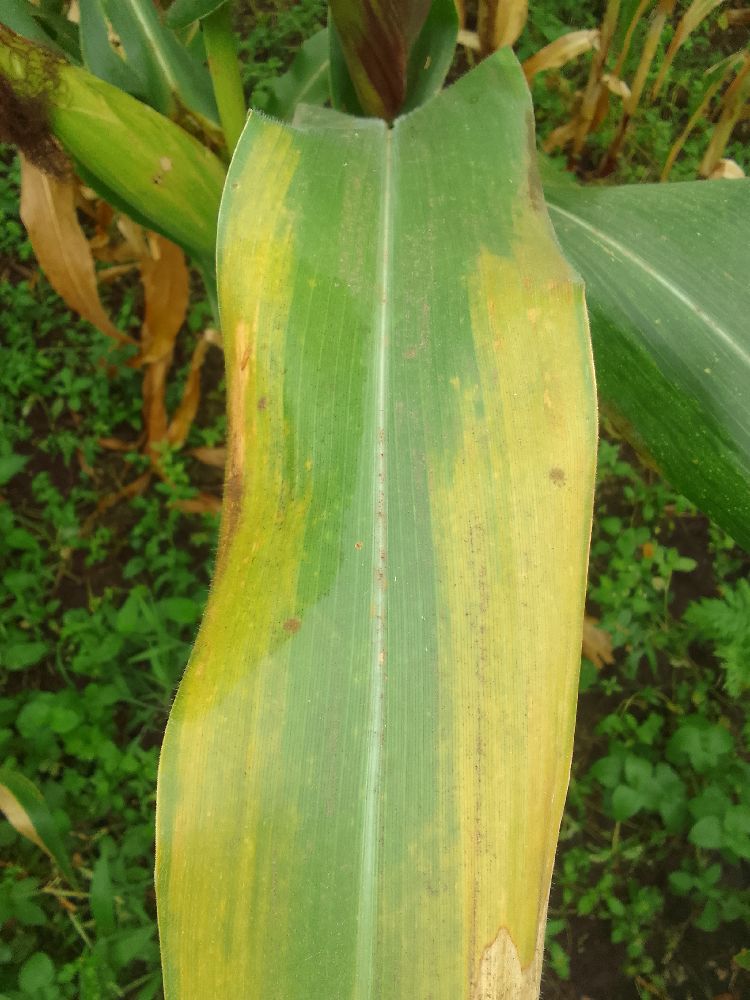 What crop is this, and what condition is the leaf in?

maize, maize lethal necrosis
